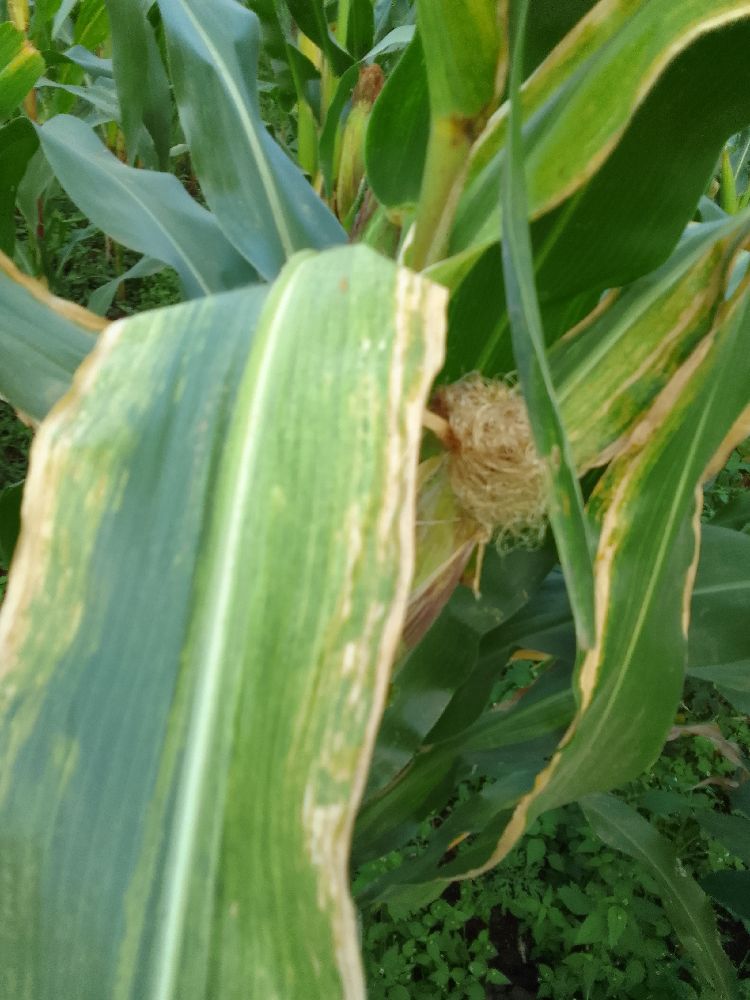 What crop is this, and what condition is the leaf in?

maize, maize lethal necrosis
